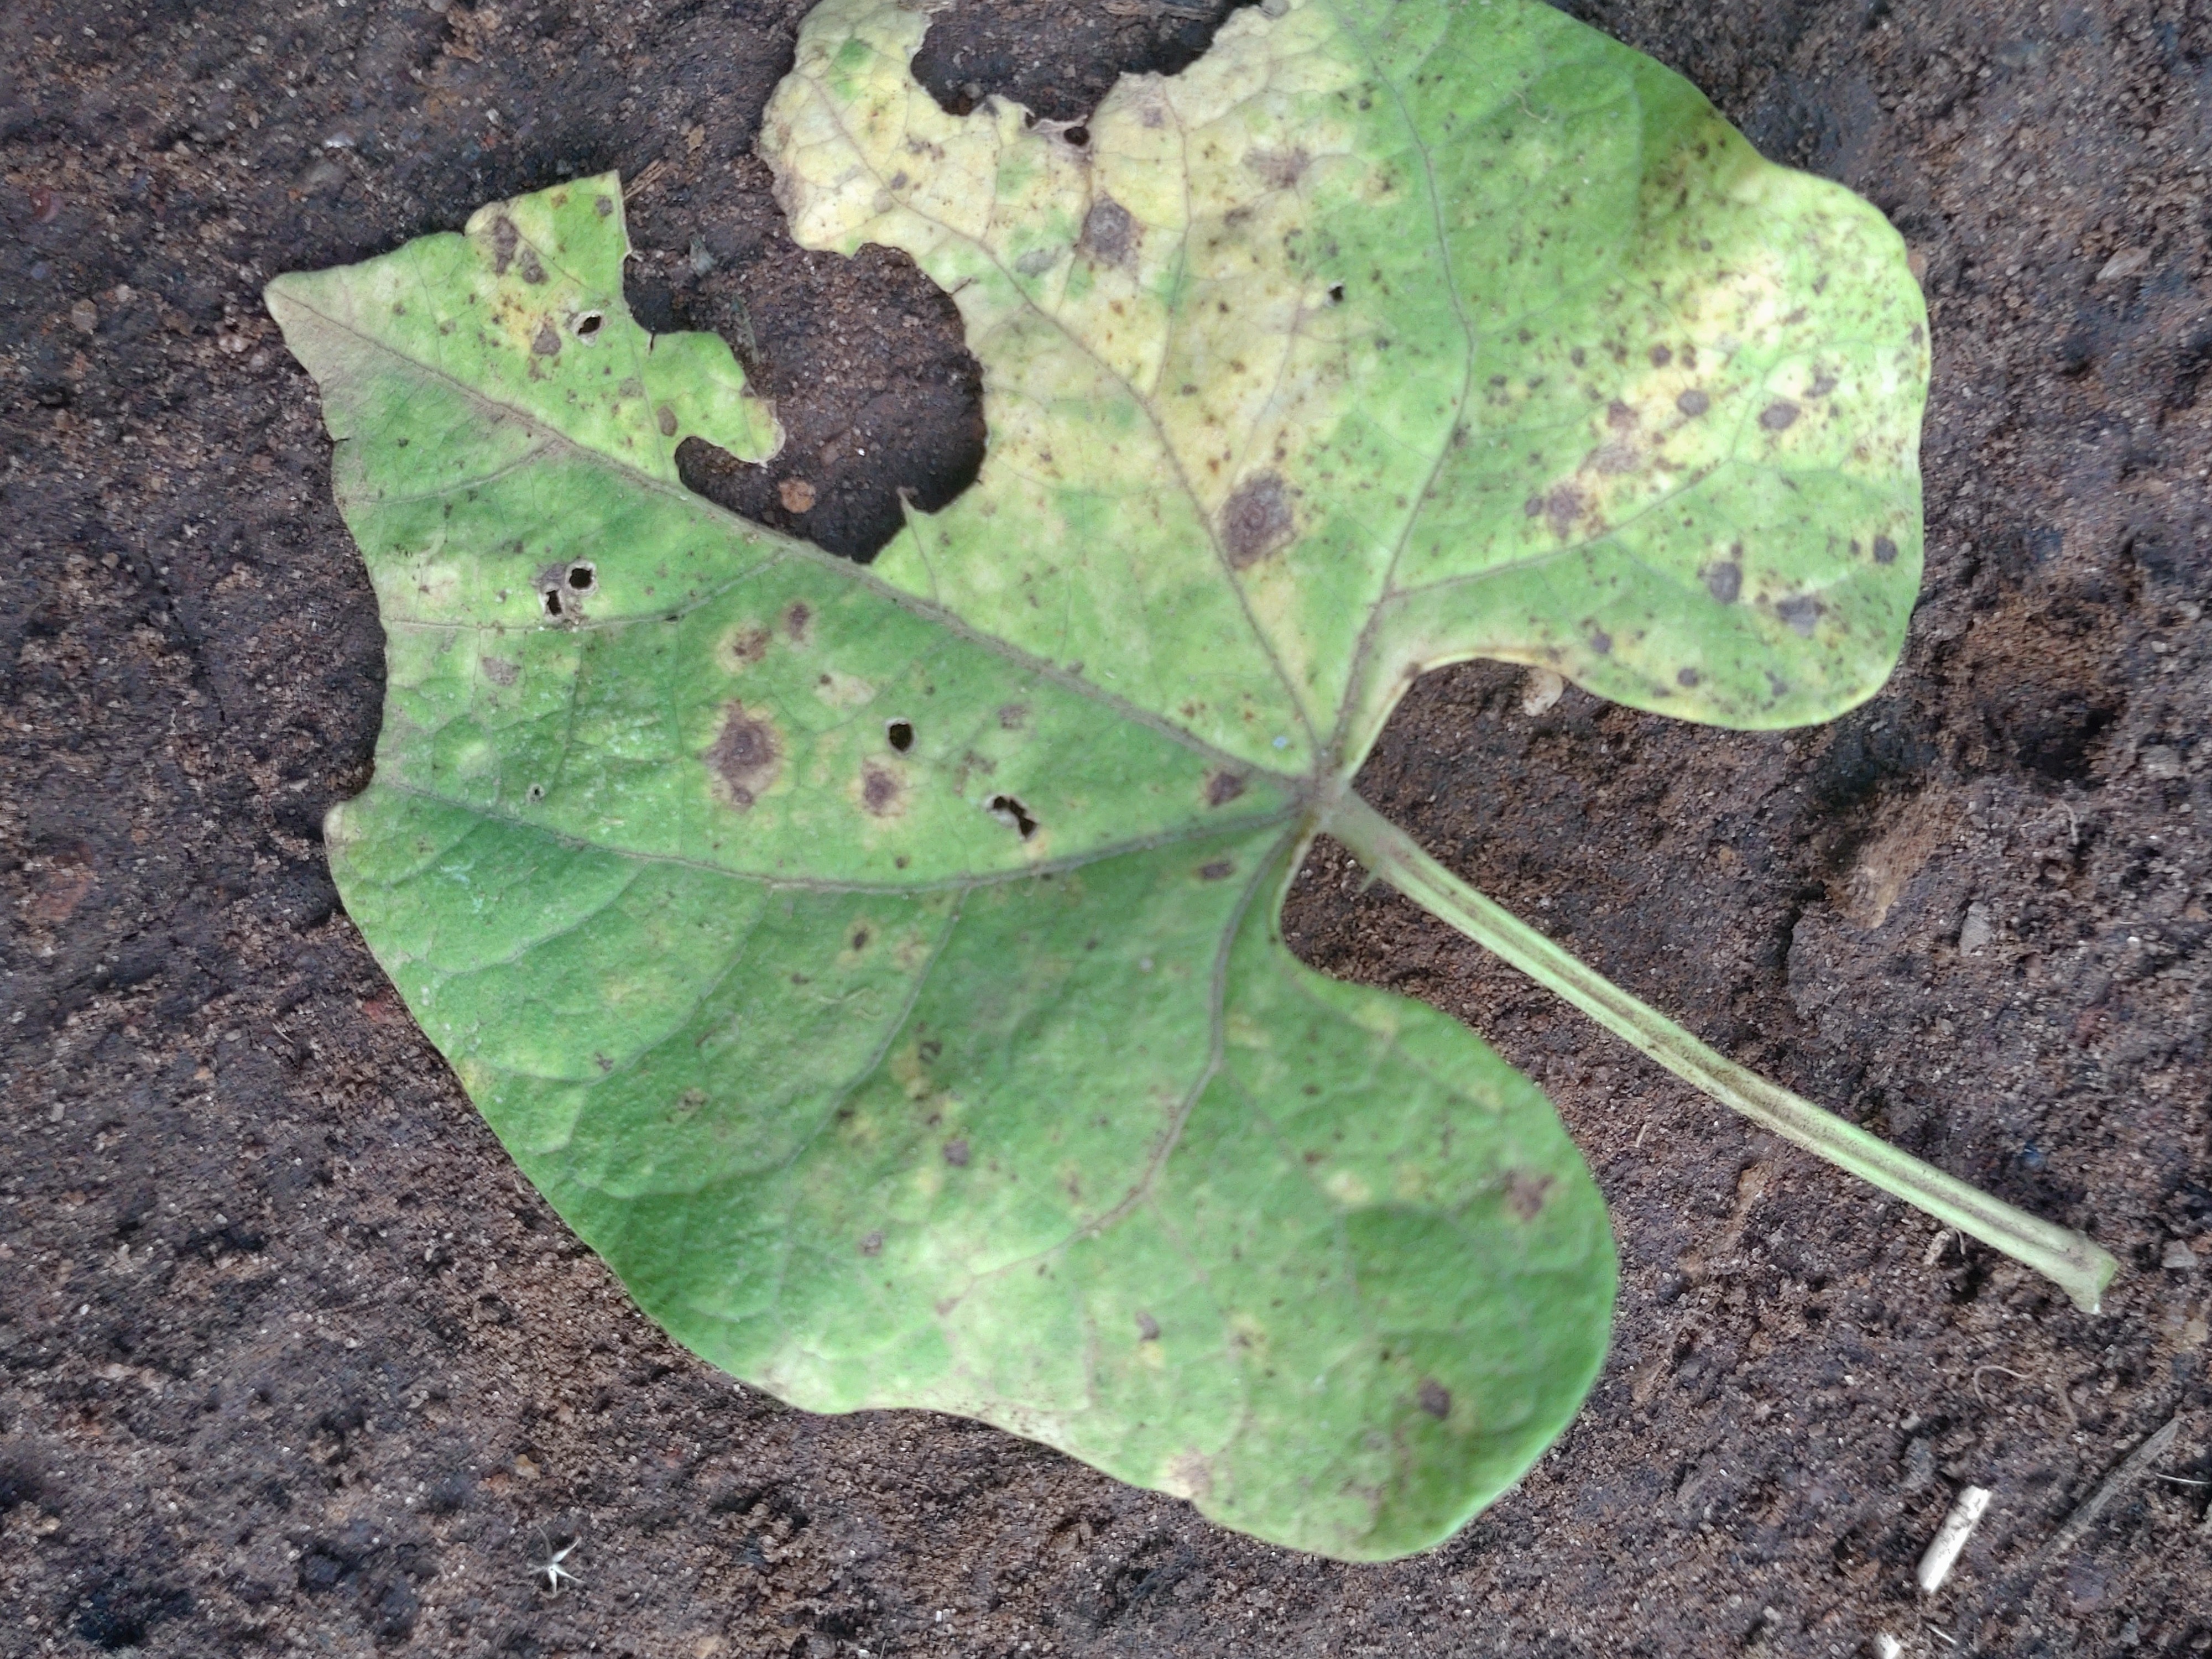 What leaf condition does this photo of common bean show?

anthracnose
